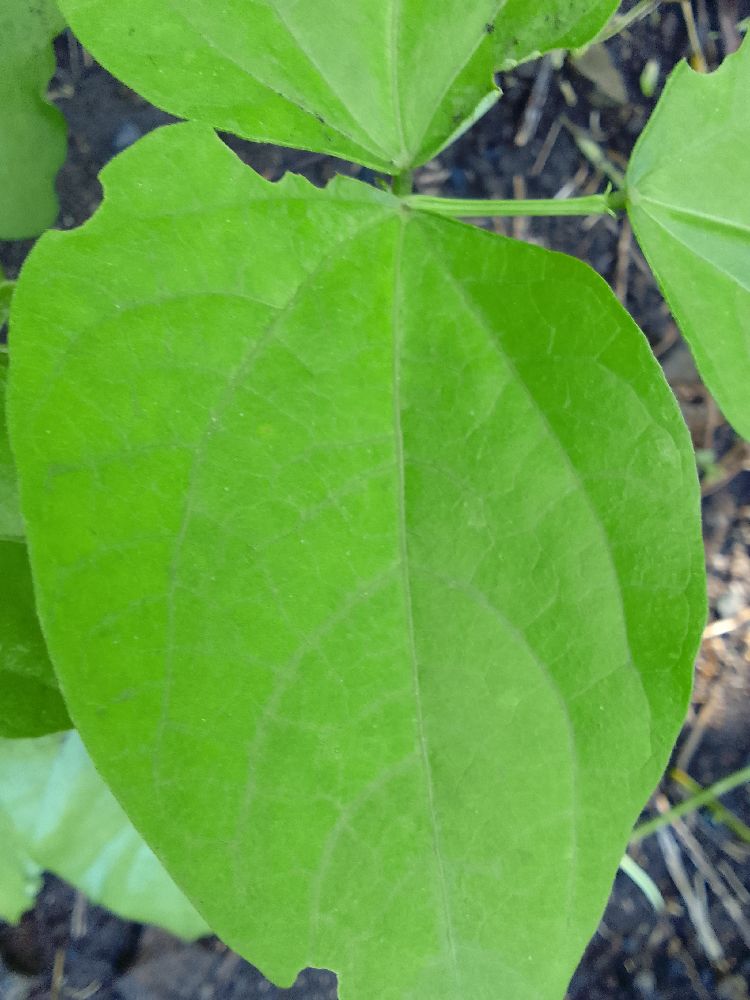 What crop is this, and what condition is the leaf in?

common bean, healthy
